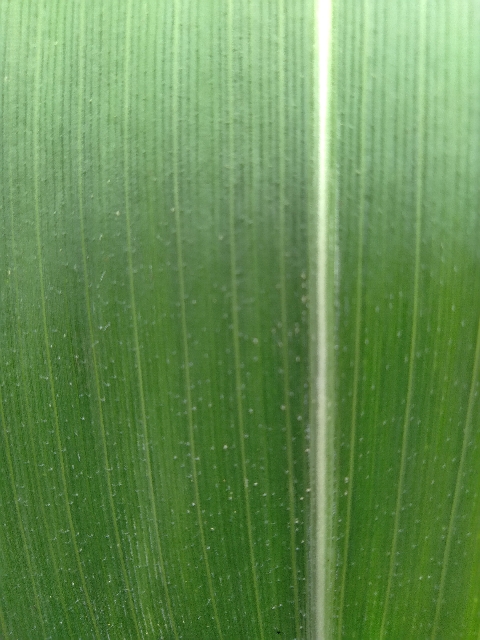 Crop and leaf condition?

maize, healthy
